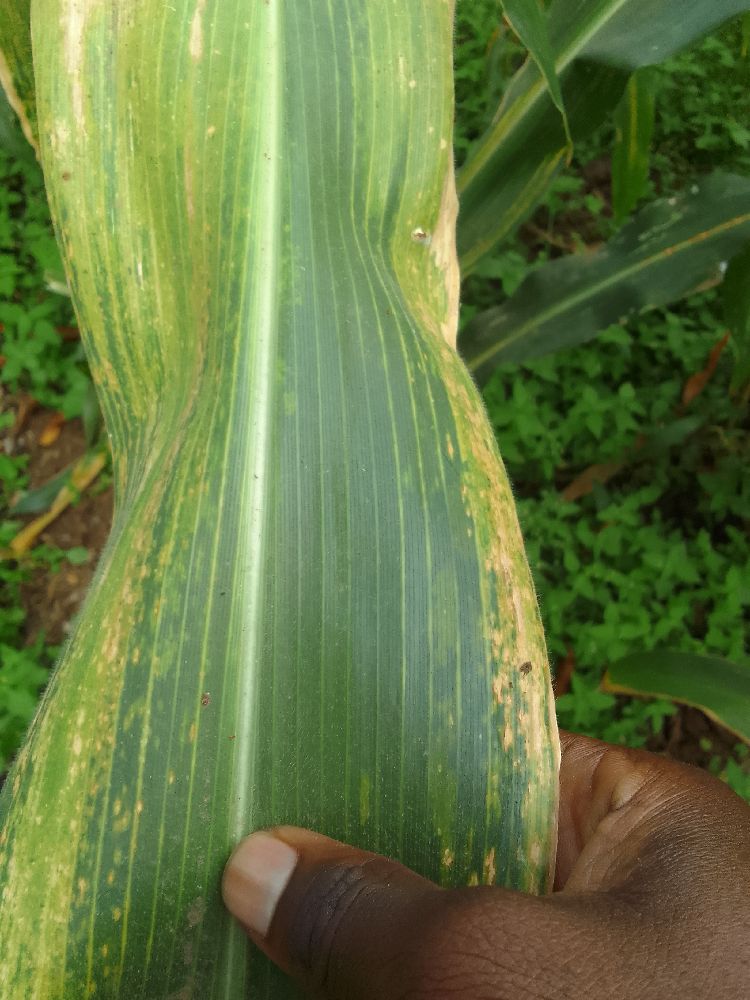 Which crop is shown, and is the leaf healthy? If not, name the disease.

maize, maize lethal necrosis
